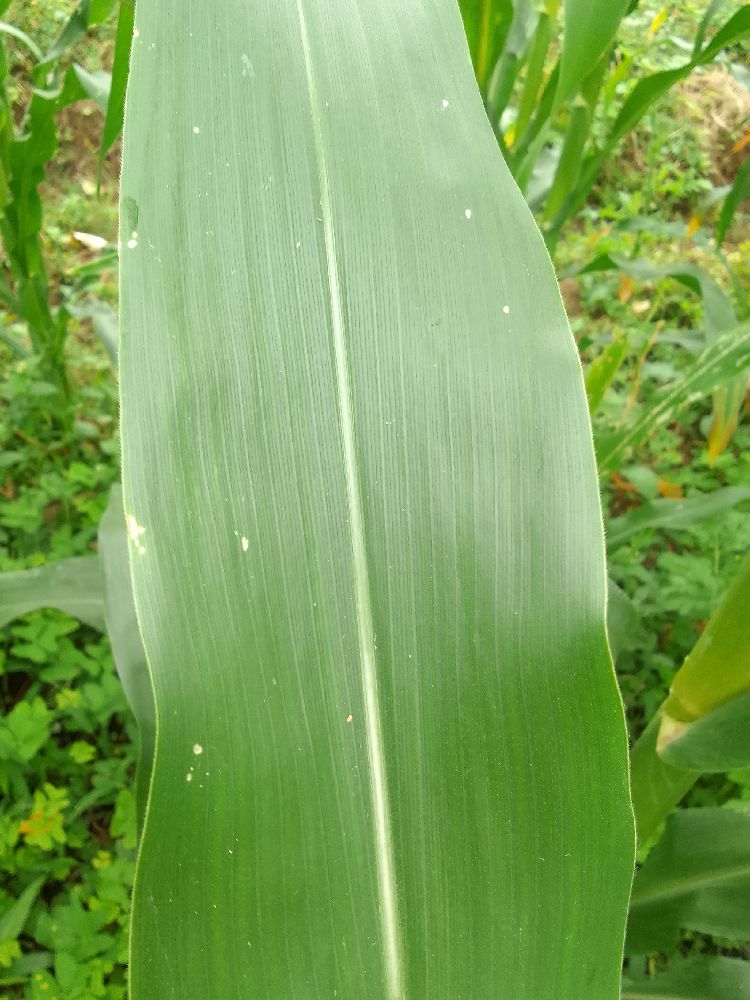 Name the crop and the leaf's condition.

maize, healthy
